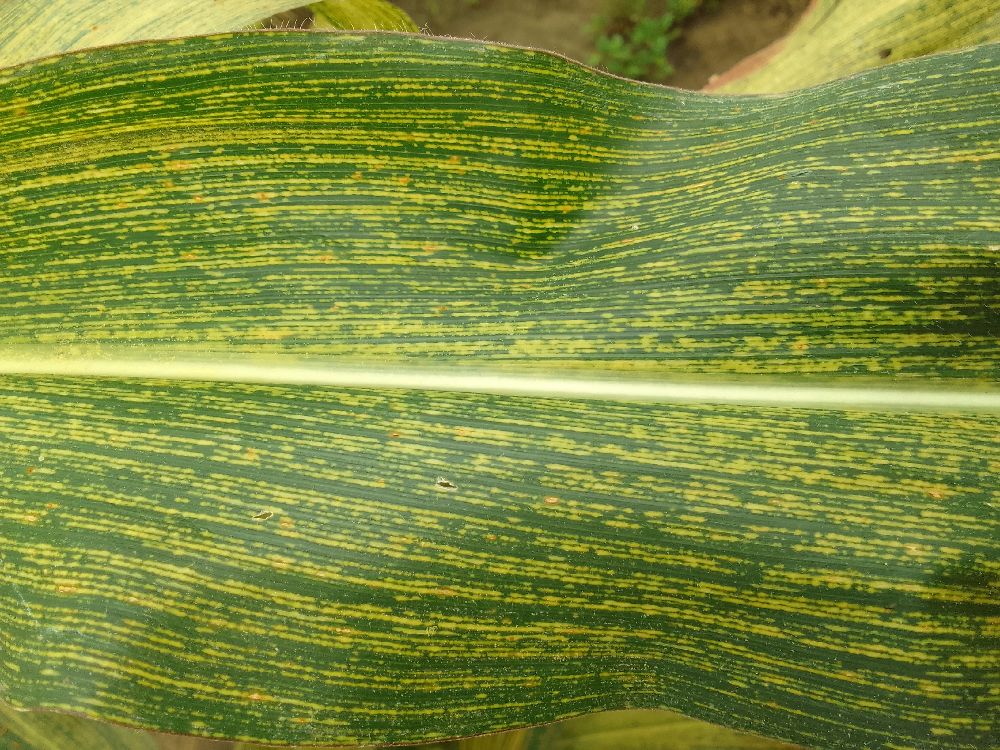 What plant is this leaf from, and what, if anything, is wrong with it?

maize, maize streak virus
